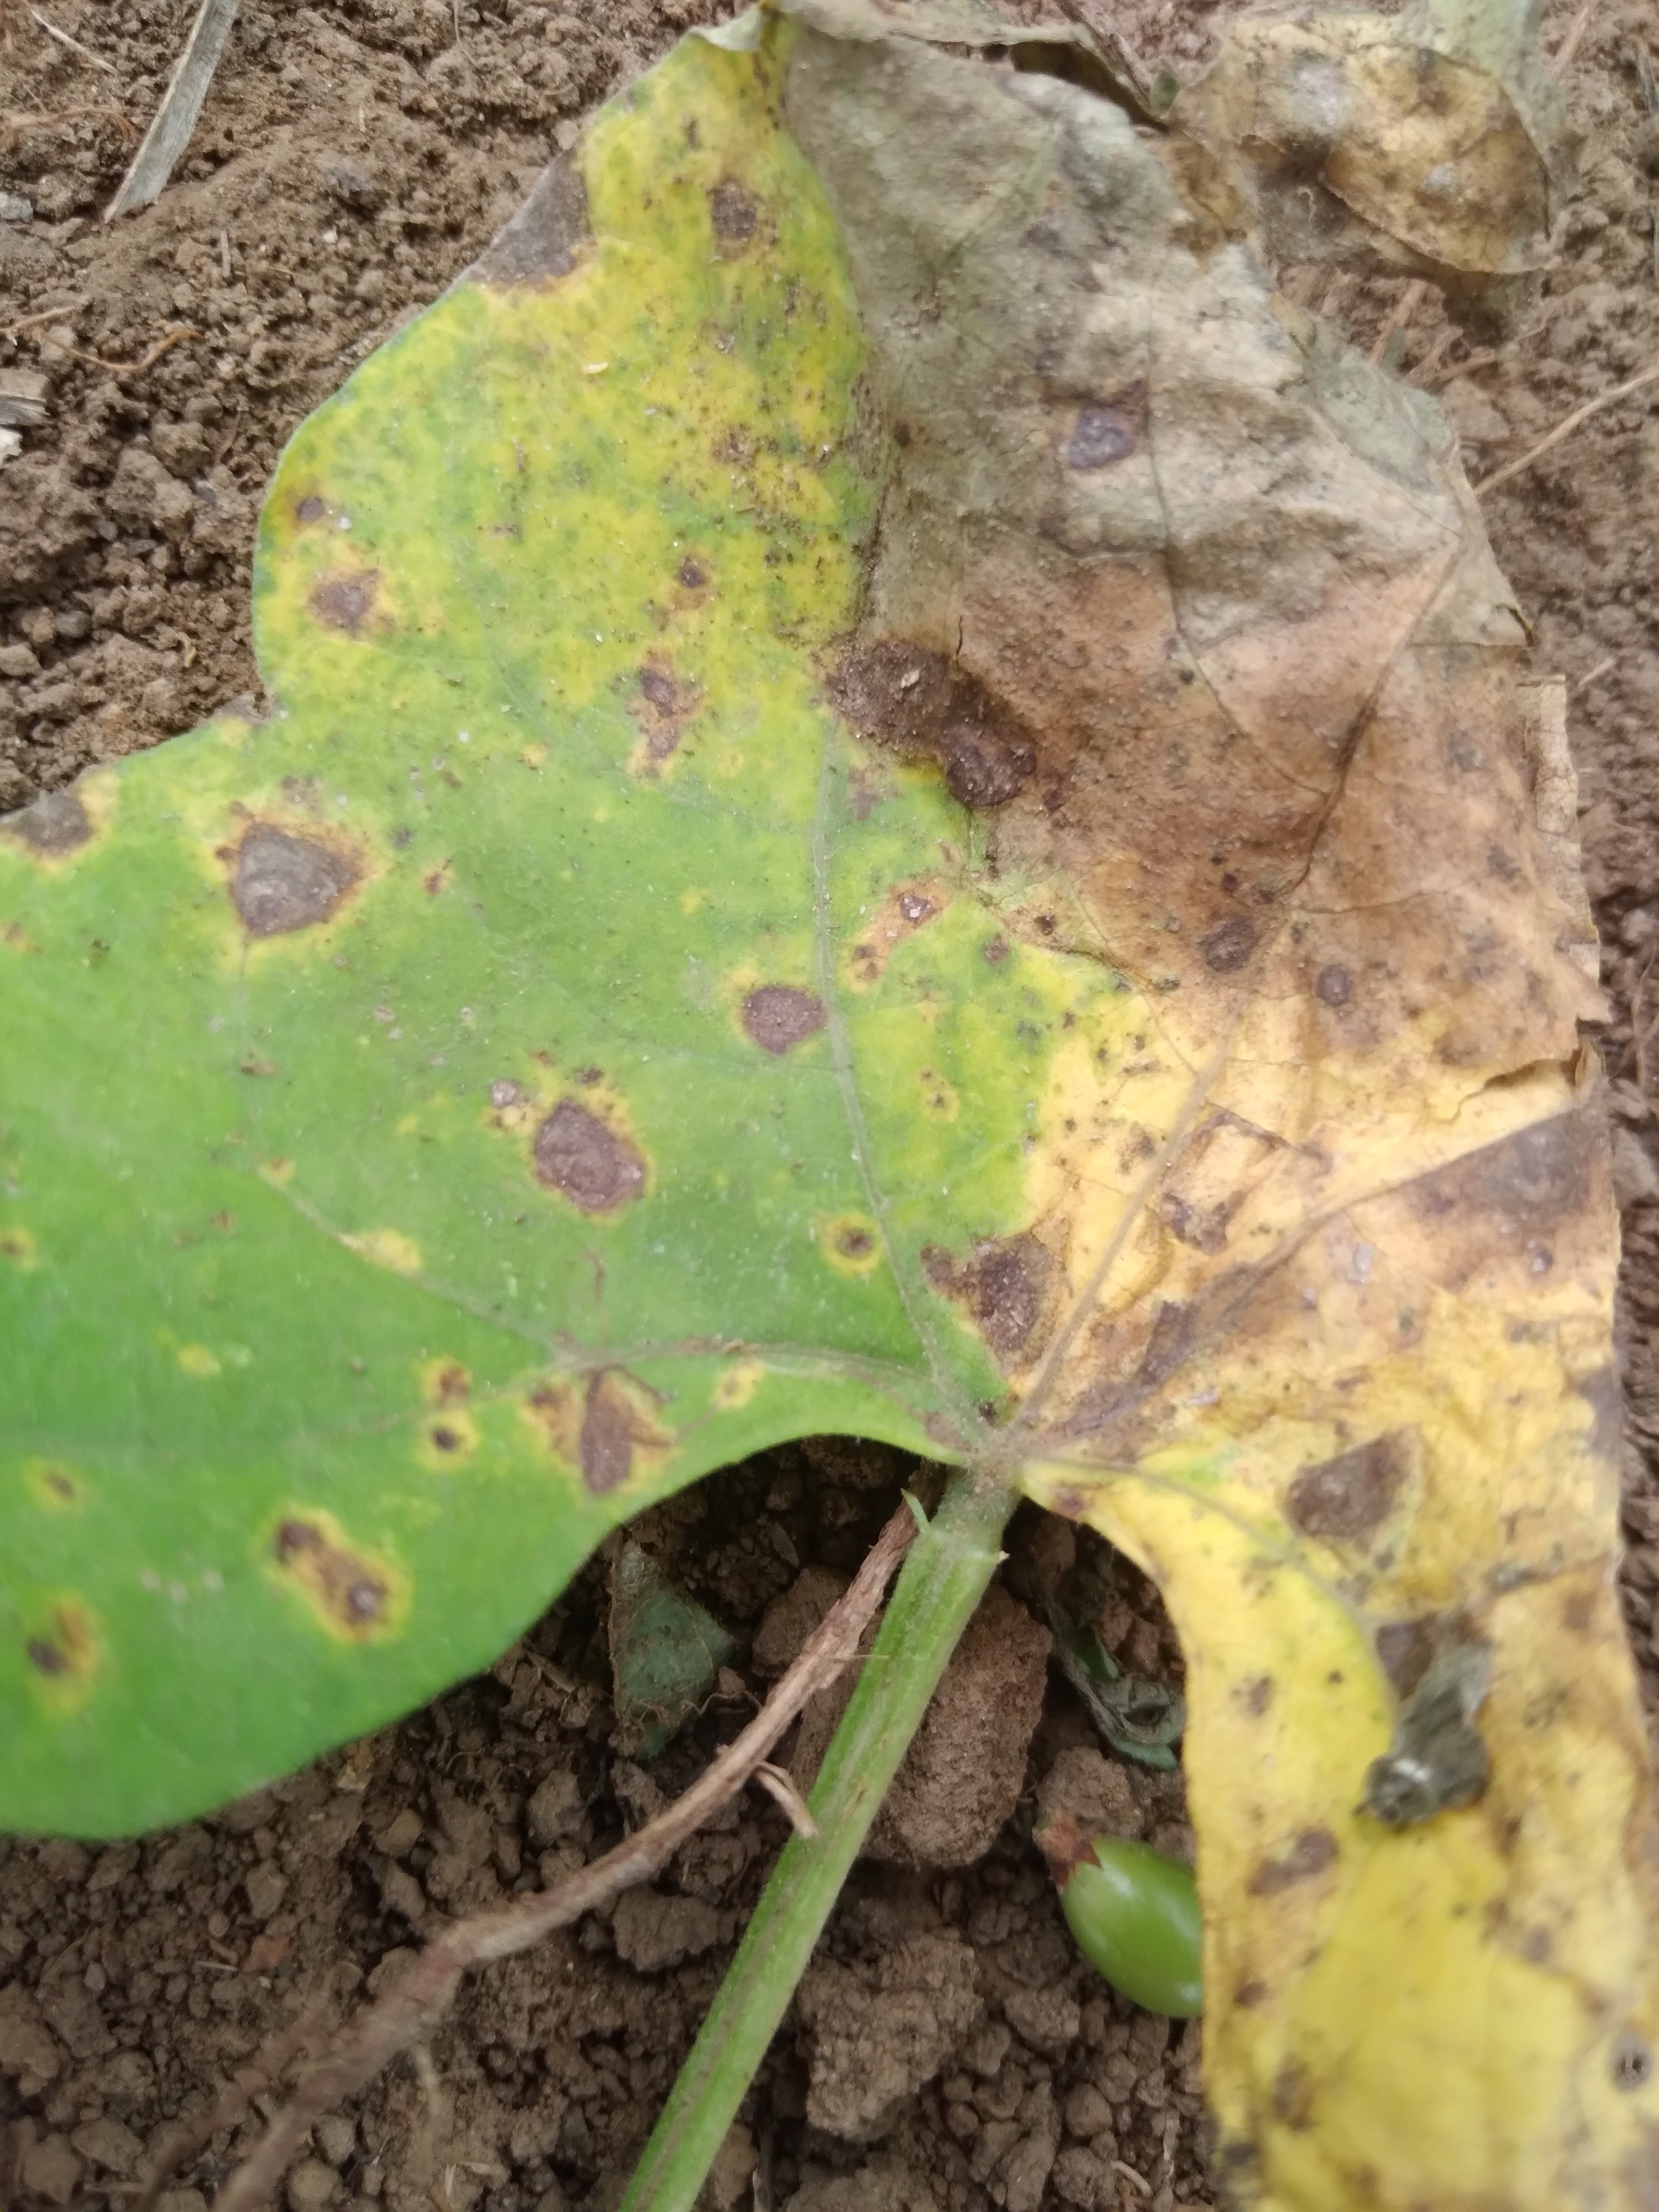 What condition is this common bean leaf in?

rust
